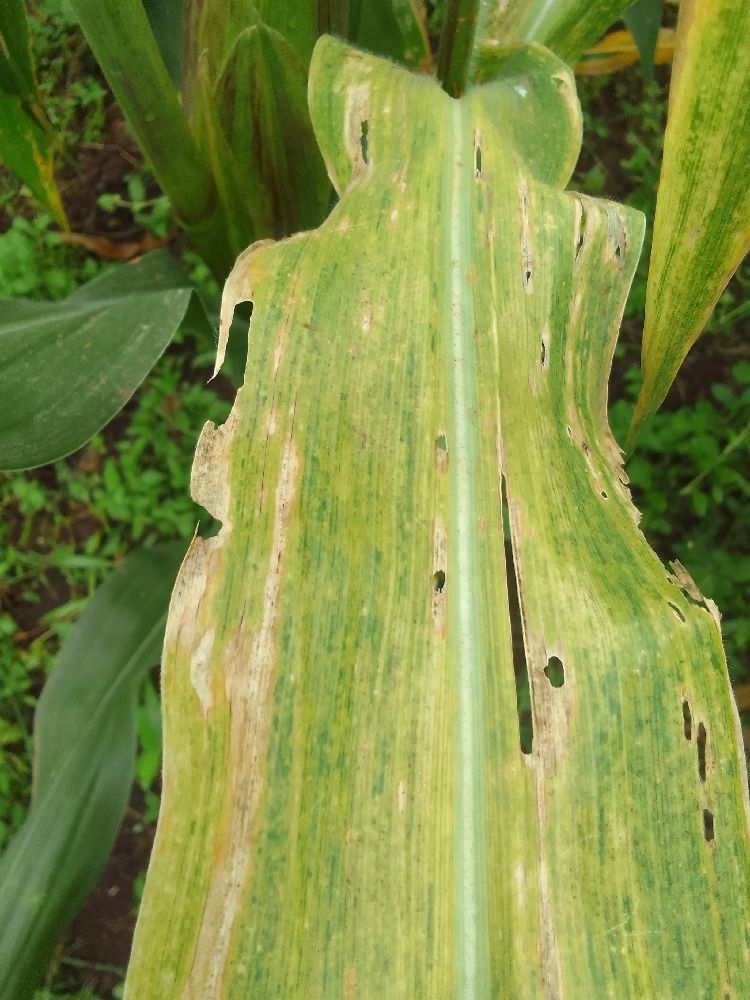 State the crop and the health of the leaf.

maize, maize lethal necrosis
